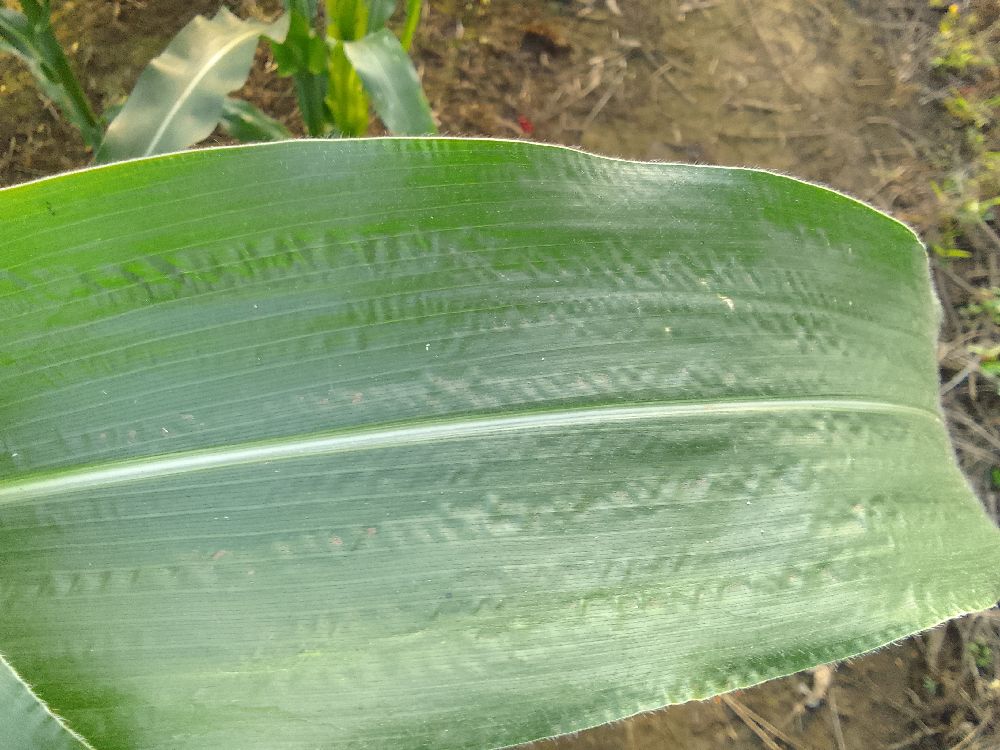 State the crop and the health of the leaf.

maize, healthy
